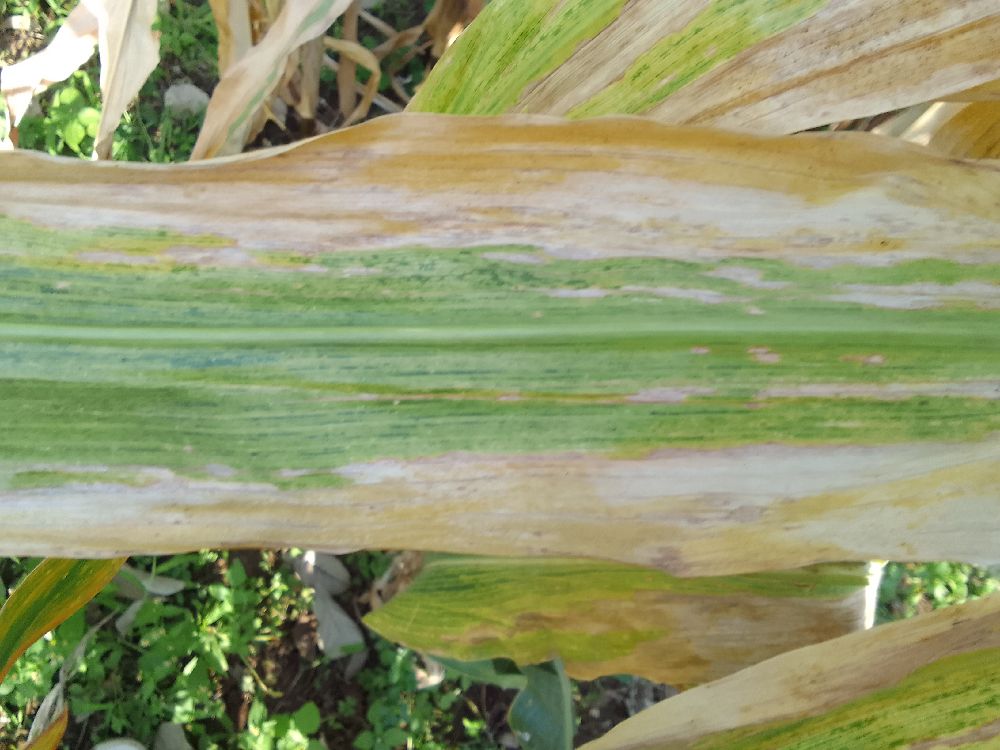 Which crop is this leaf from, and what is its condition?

maize, maize lethal necrosis
